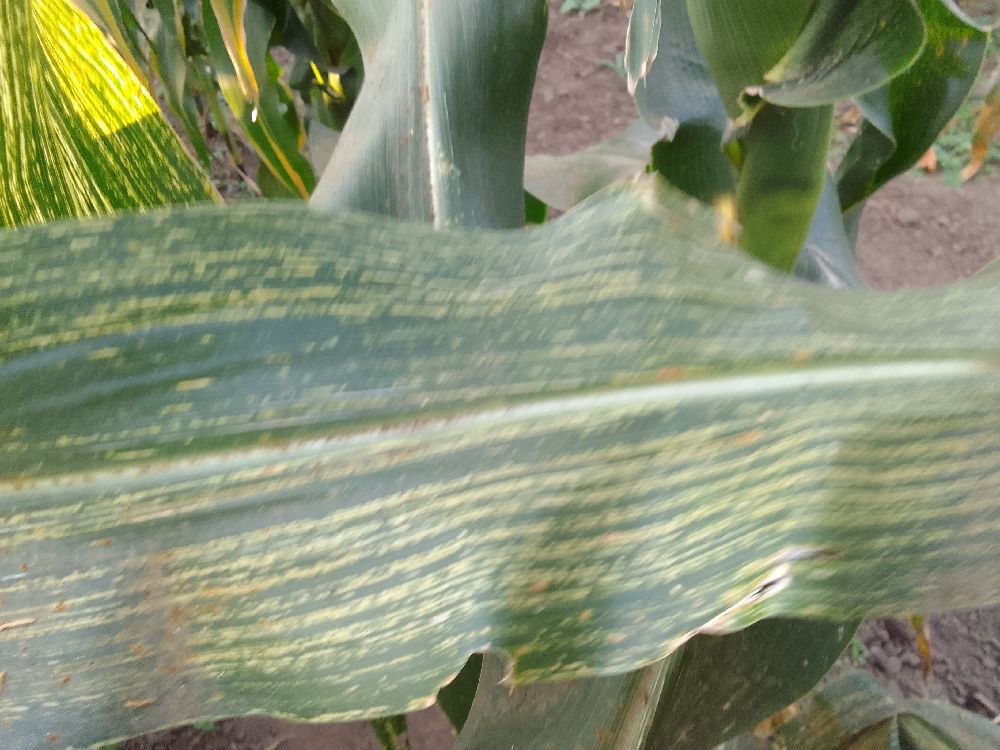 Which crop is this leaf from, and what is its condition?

maize, maize streak virus
